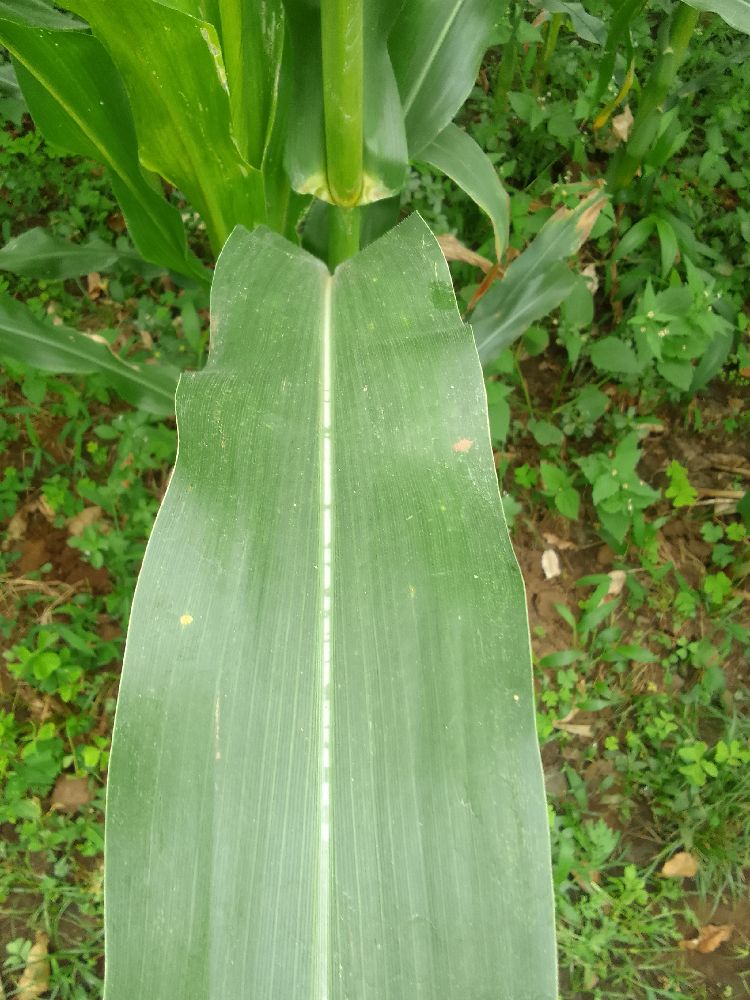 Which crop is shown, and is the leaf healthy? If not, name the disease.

maize, healthy
